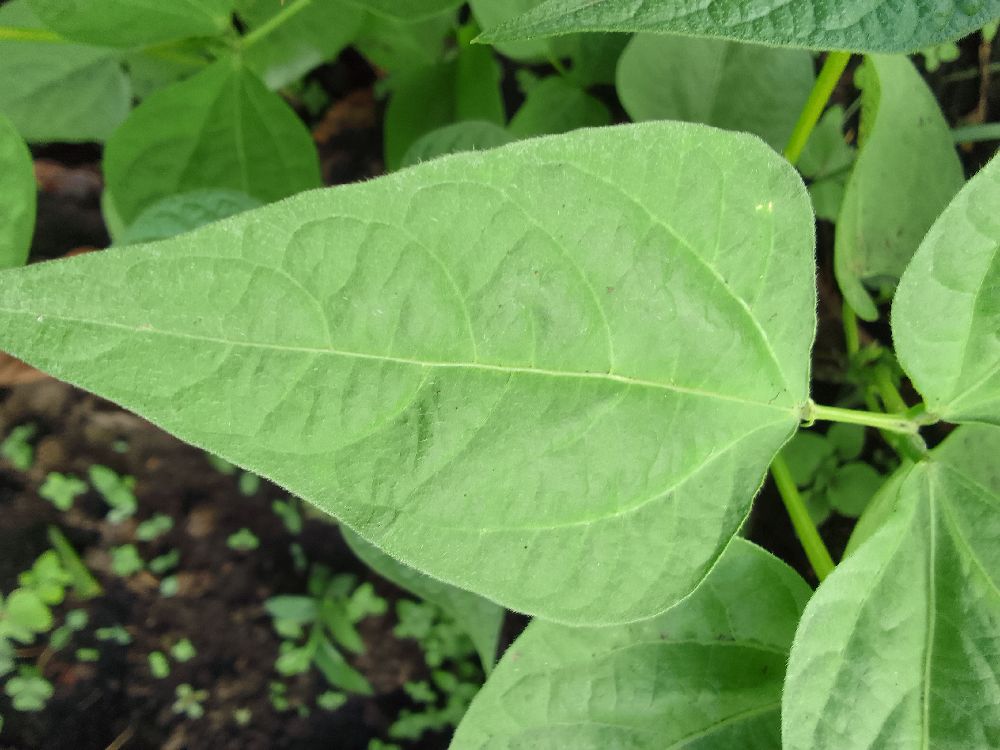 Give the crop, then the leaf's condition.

common bean, healthy
